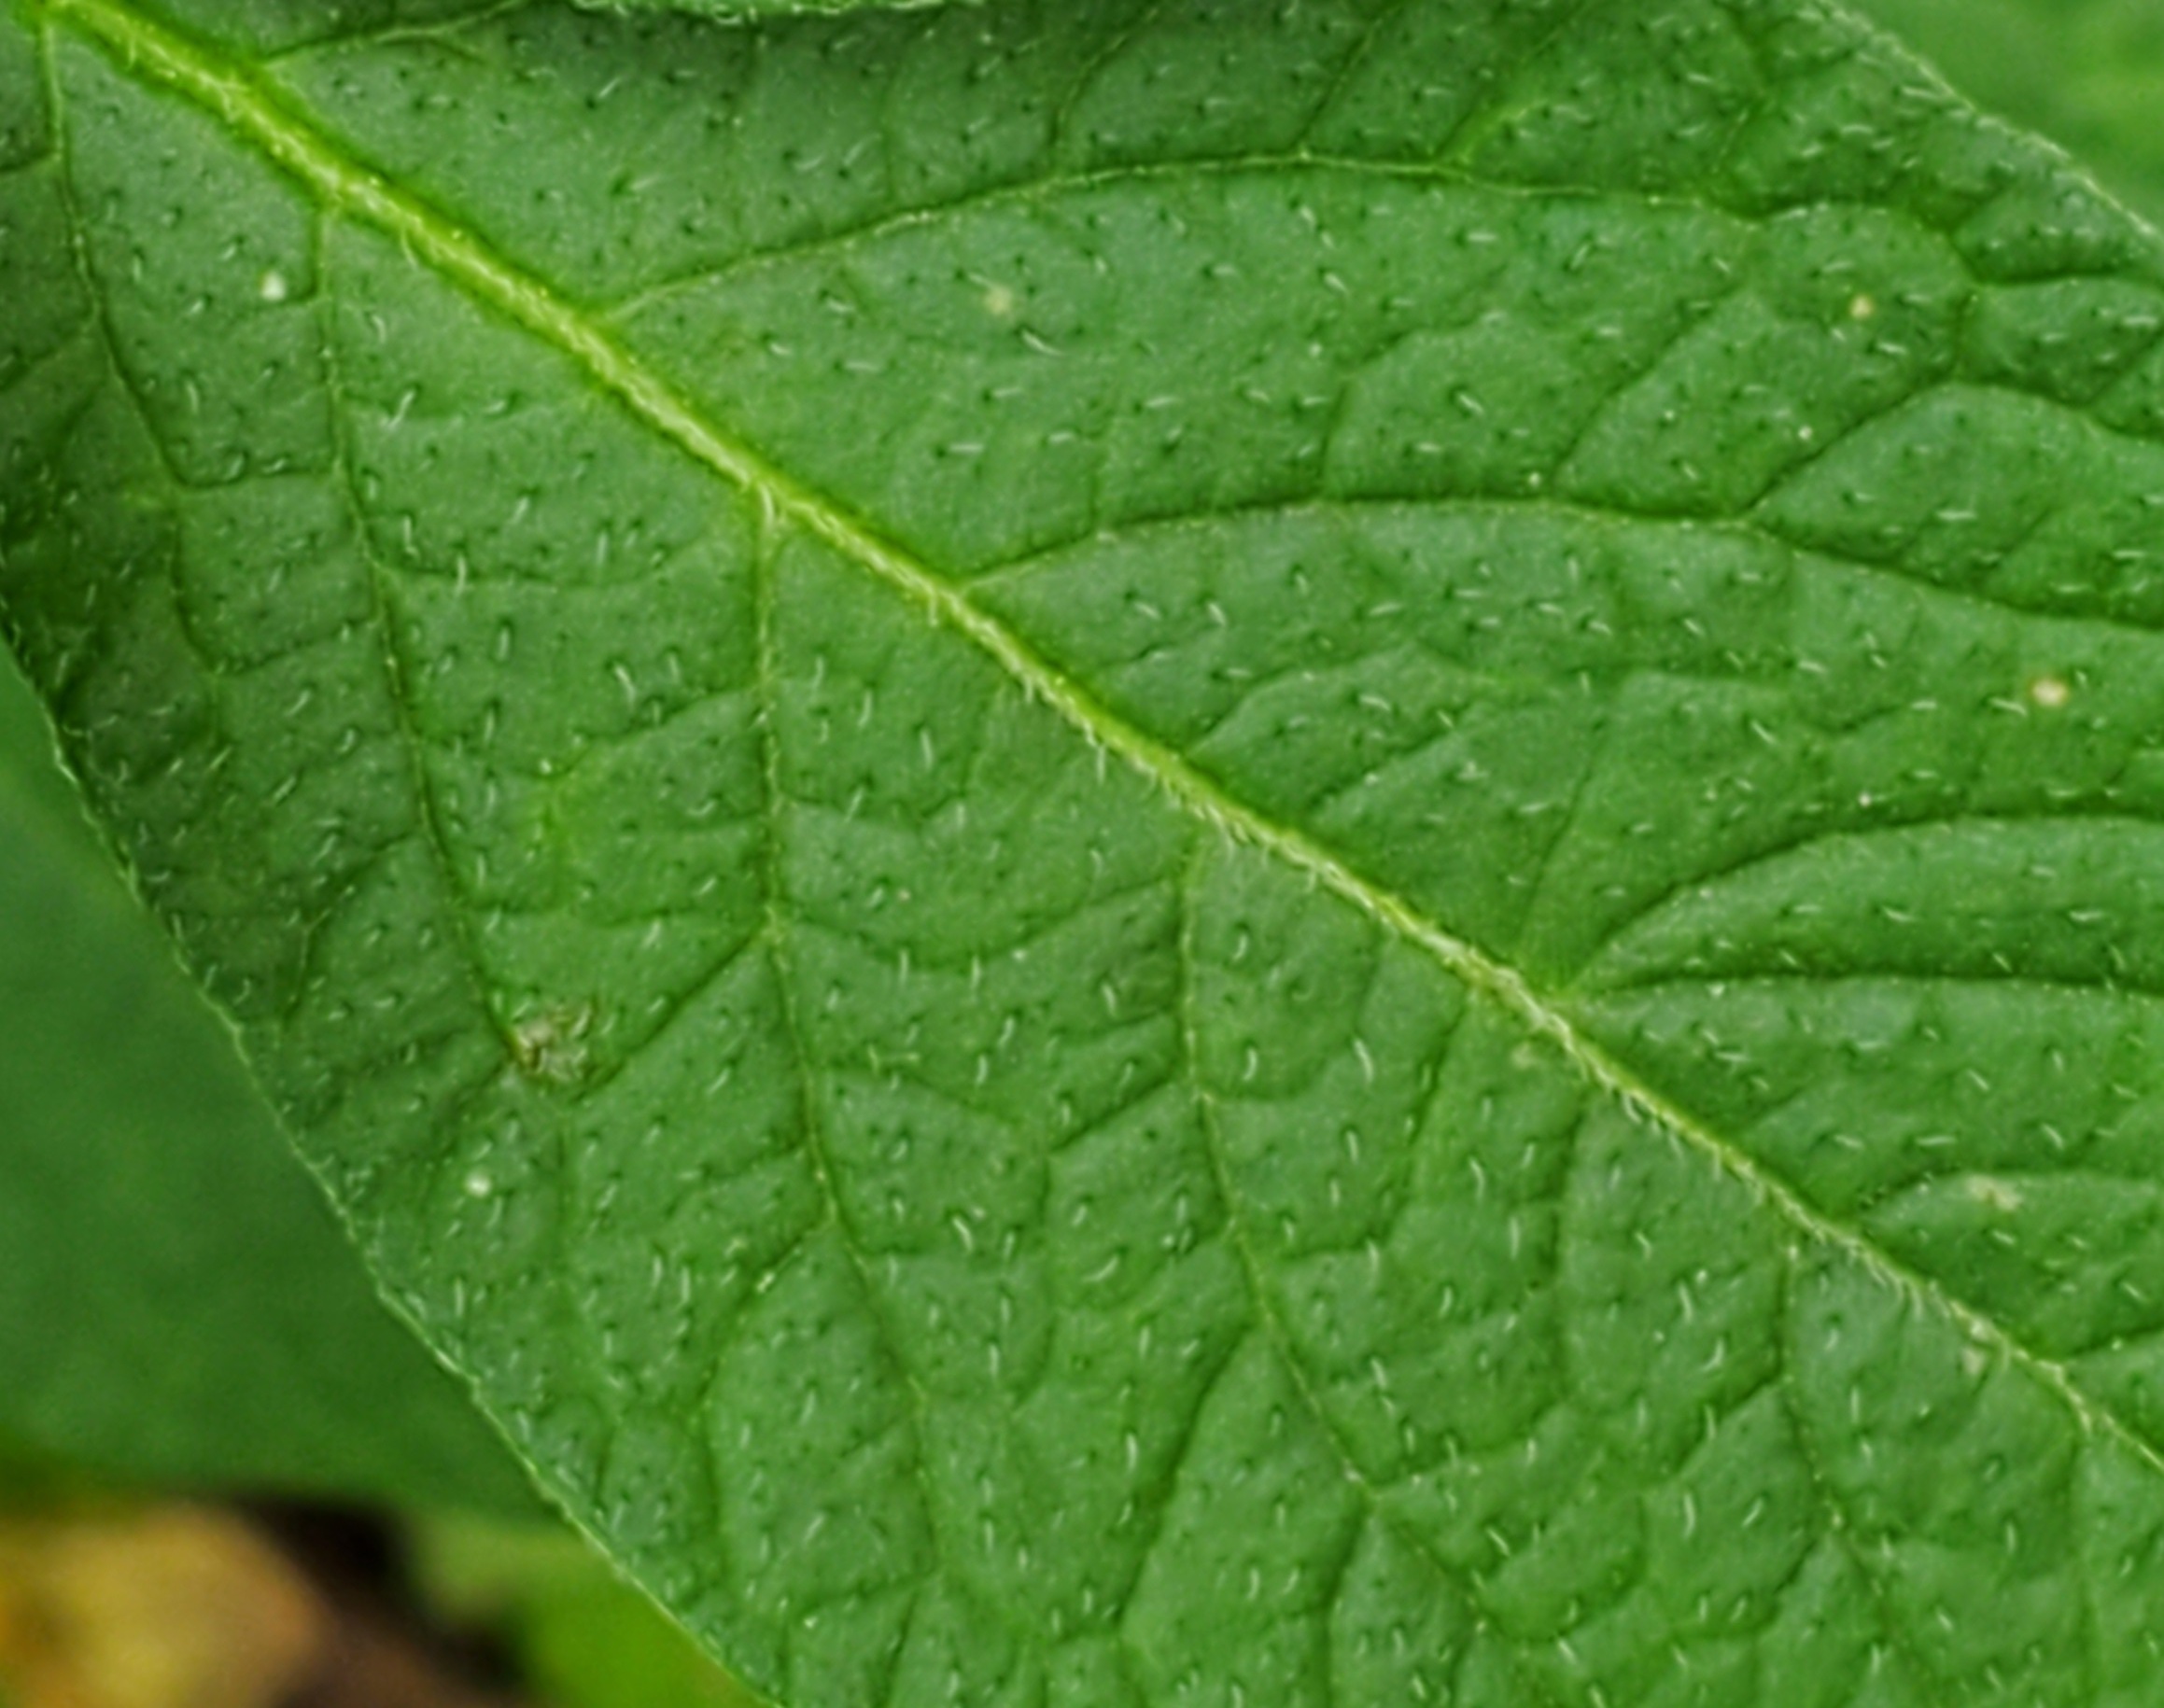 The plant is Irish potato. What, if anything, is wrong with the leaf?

healthy
